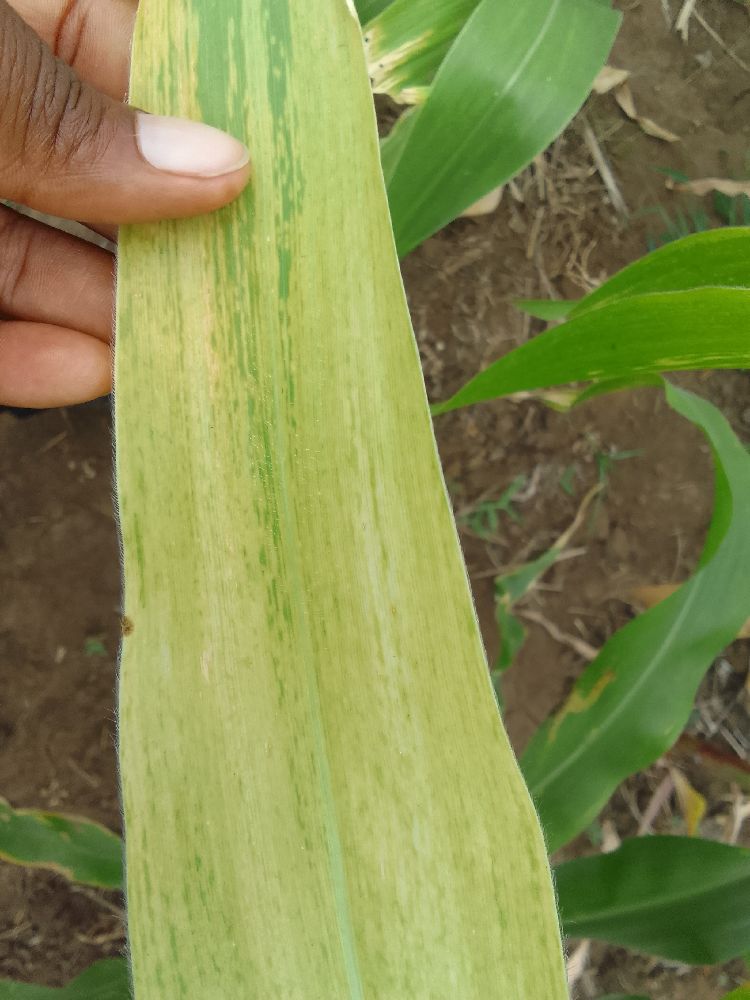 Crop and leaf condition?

maize, maize lethal necrosis
